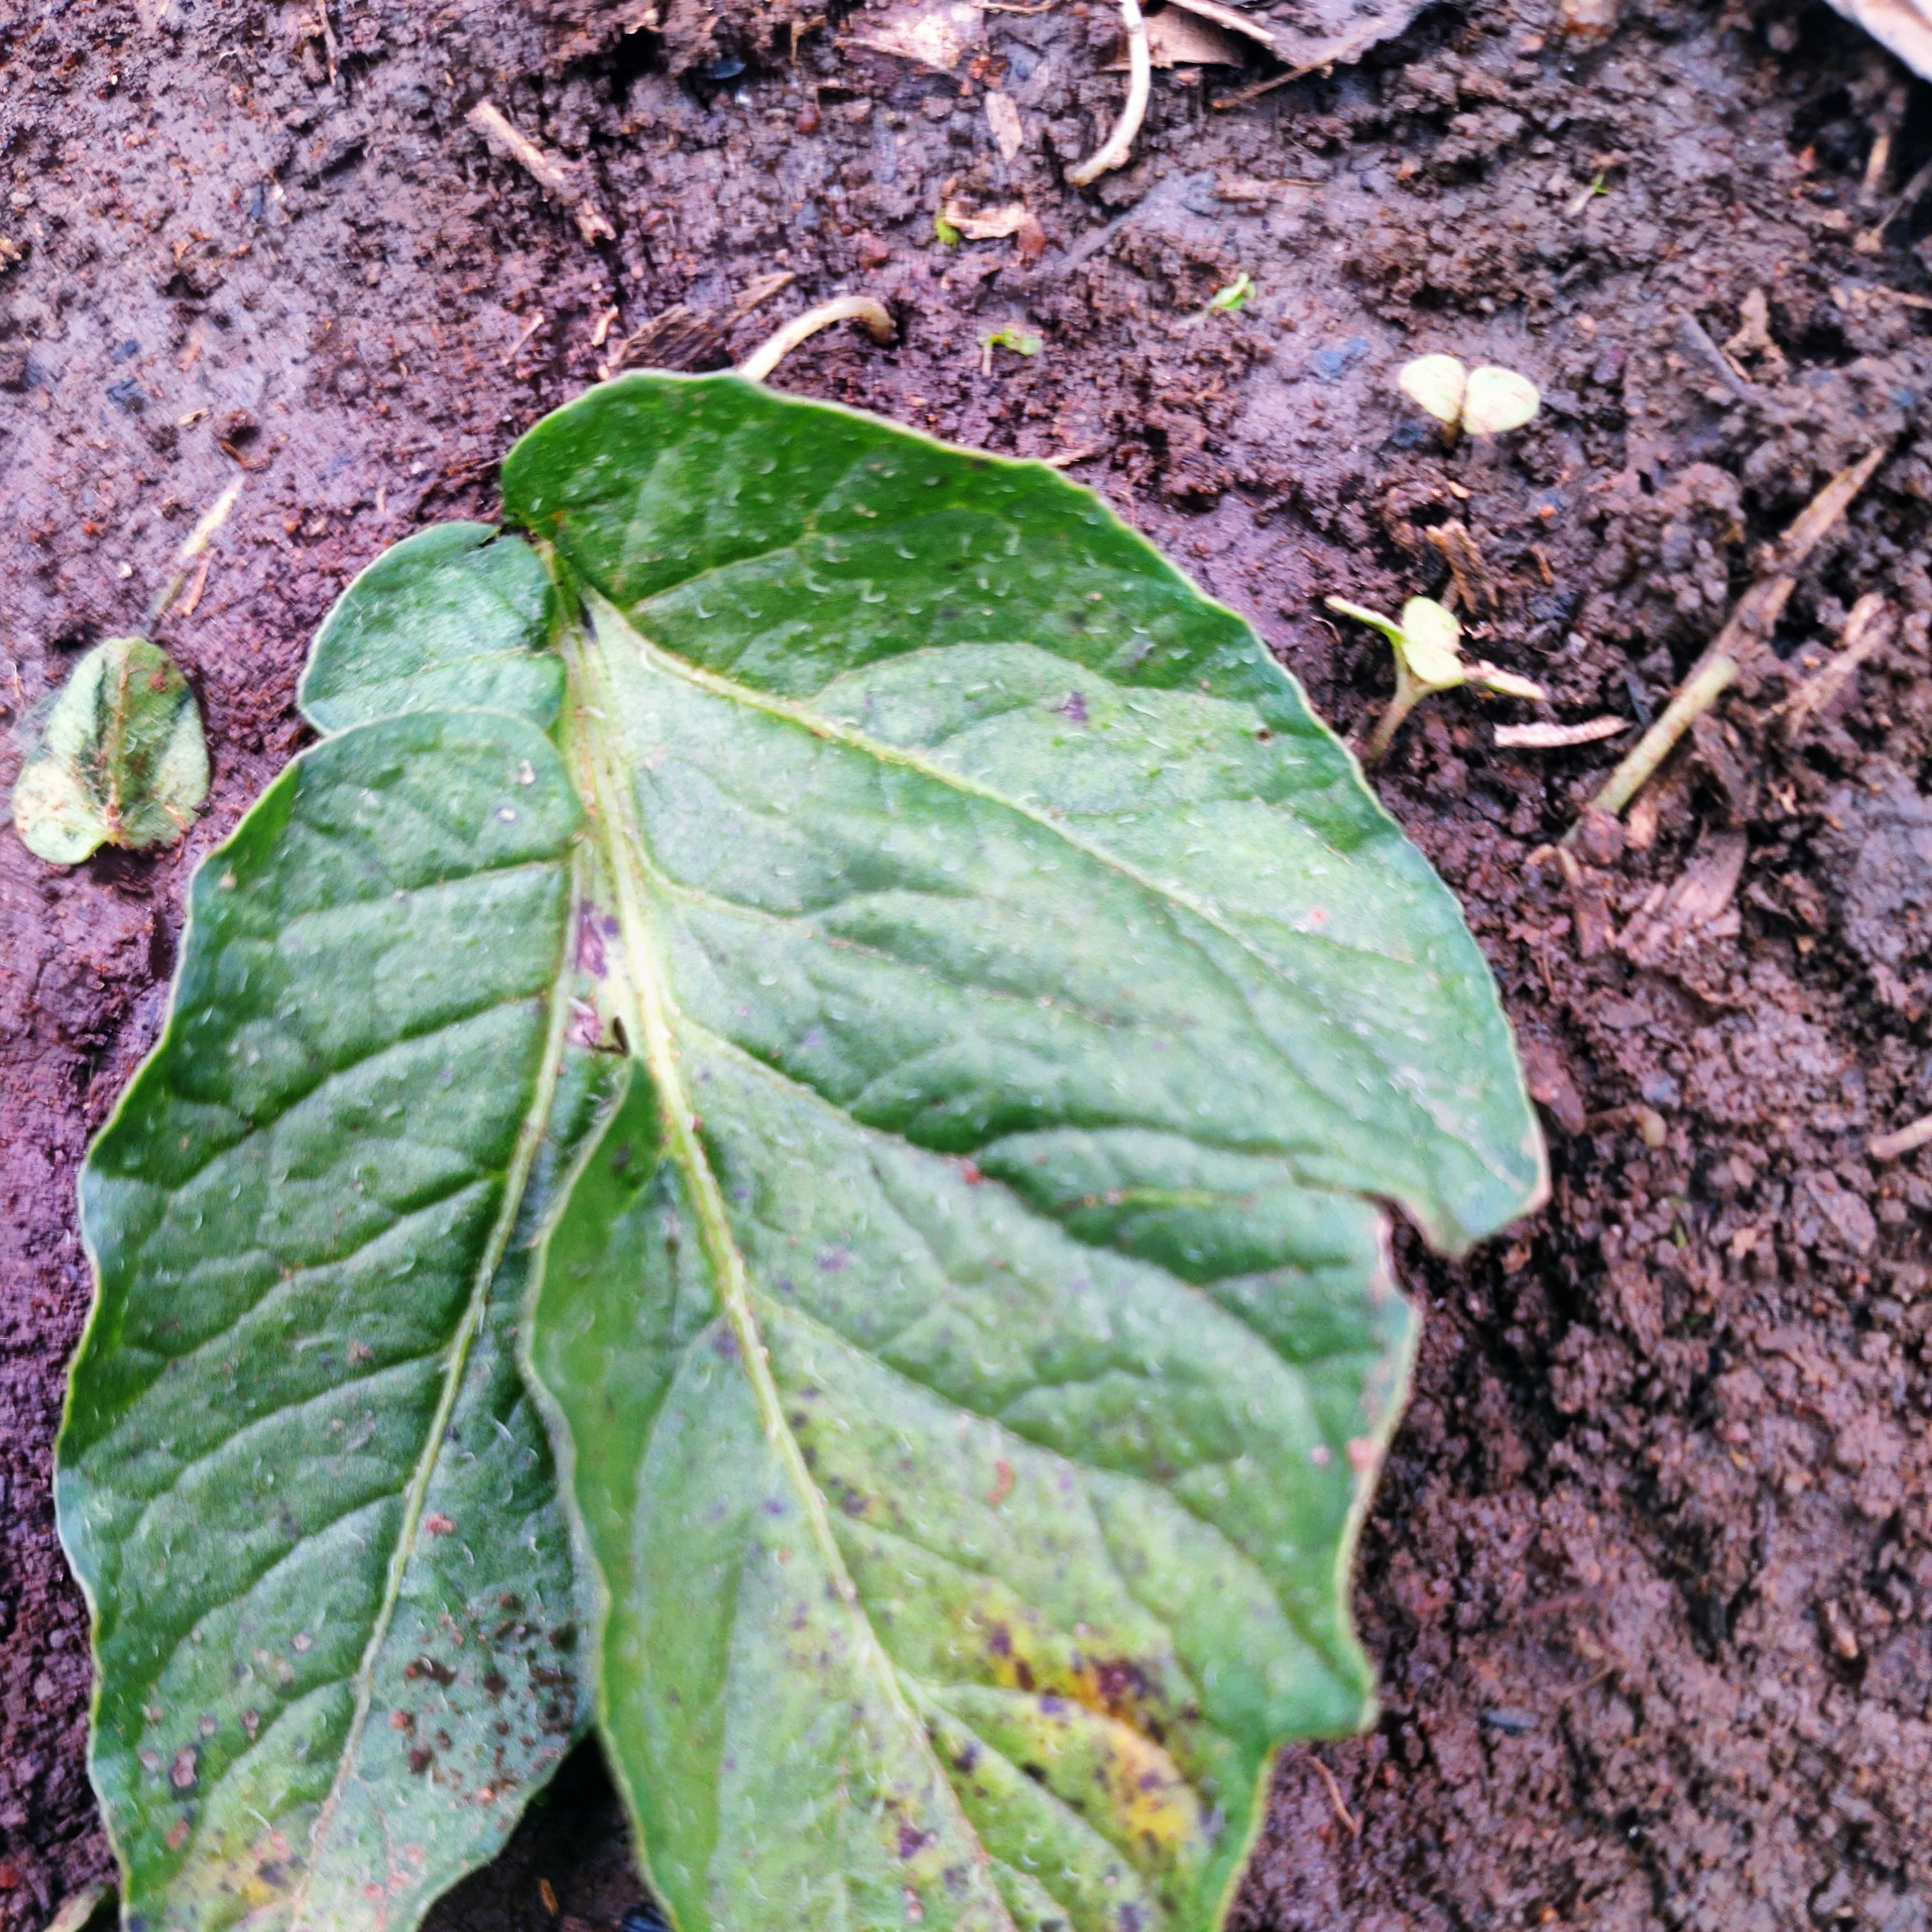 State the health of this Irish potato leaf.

late blight
